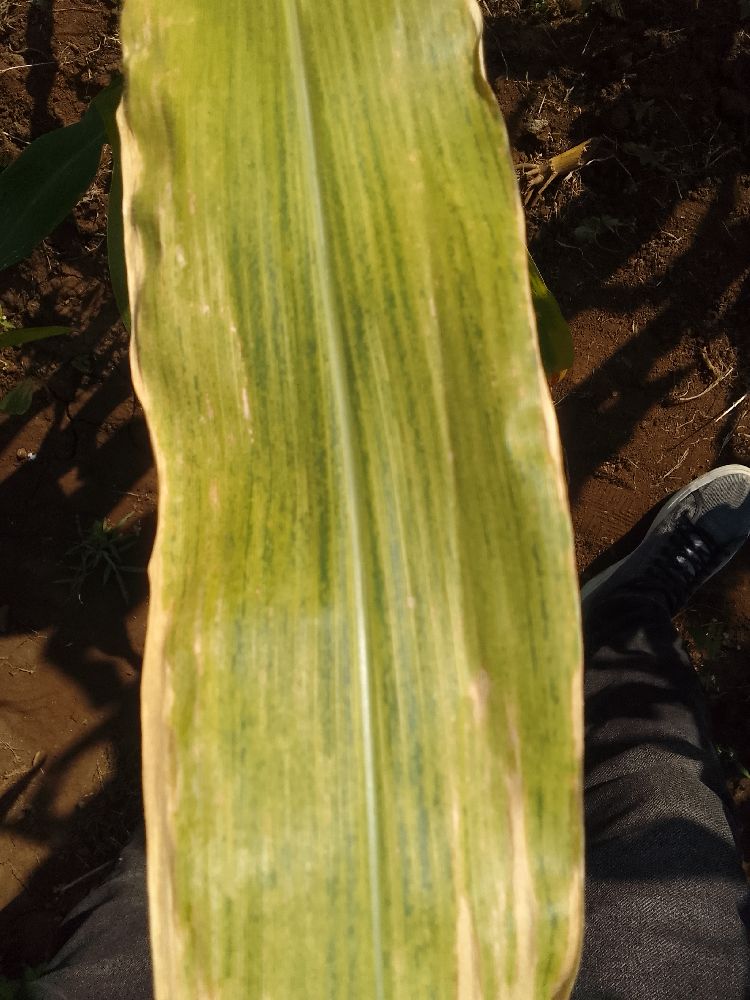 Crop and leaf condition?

maize, maize lethal necrosis
